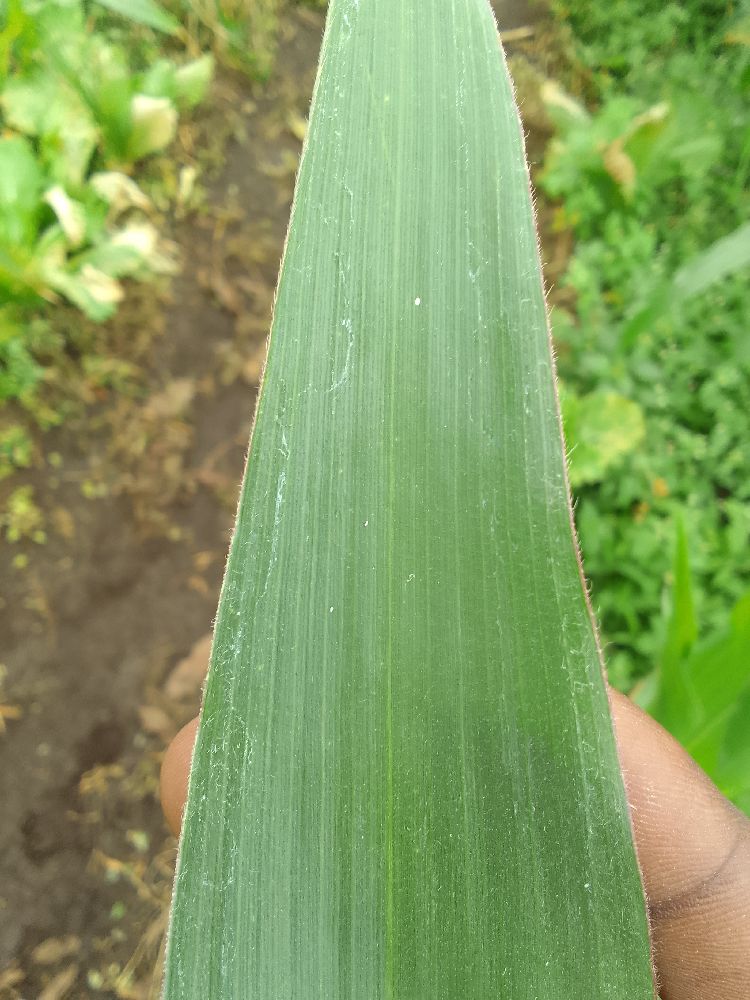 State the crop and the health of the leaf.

maize, healthy
